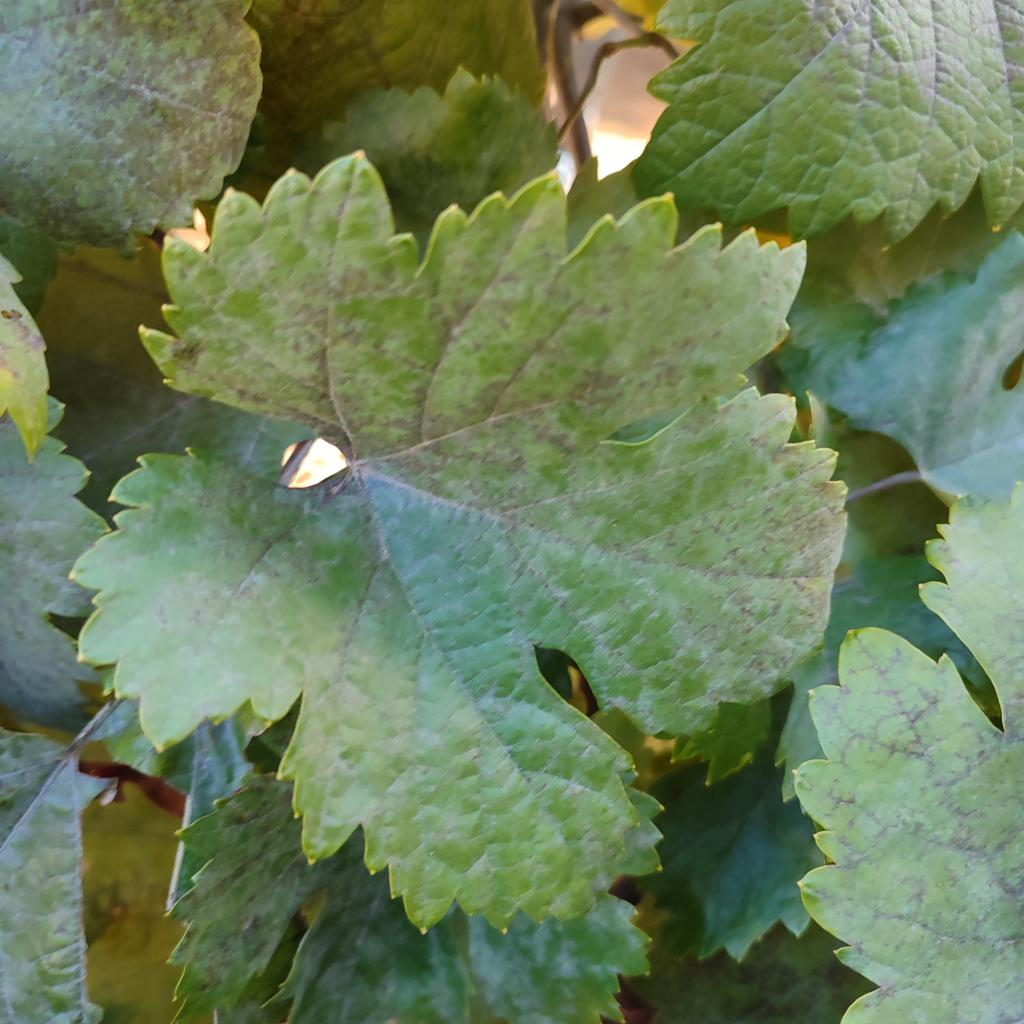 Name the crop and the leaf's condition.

grapevine, powdery mildew
